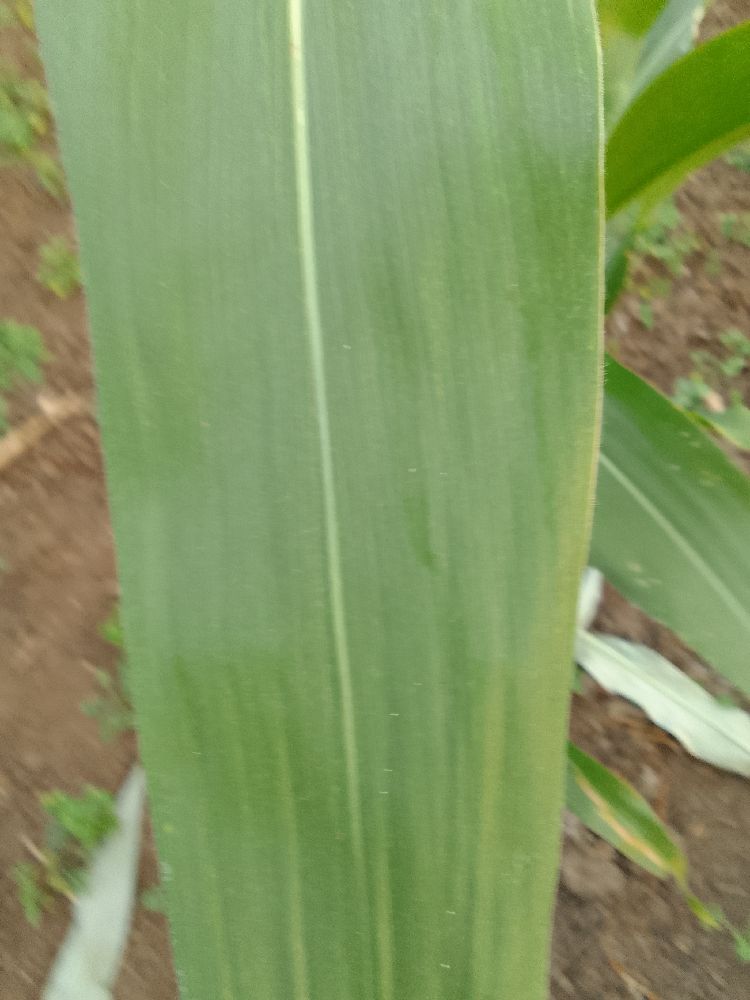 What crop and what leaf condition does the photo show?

maize, healthy
